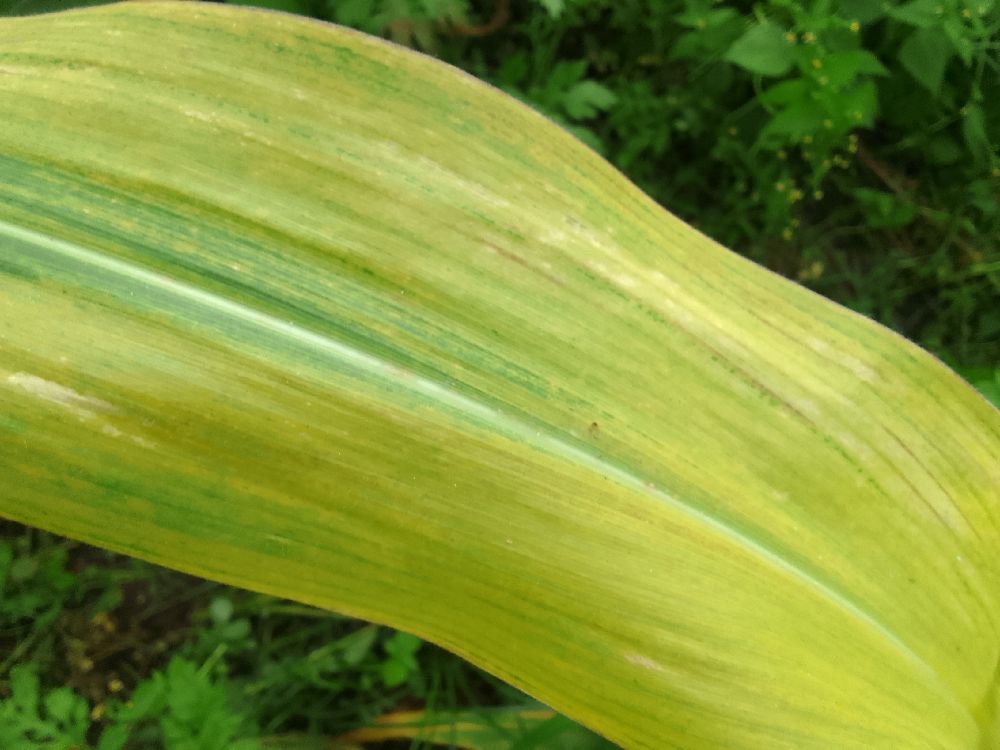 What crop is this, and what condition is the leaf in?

maize, maize lethal necrosis
